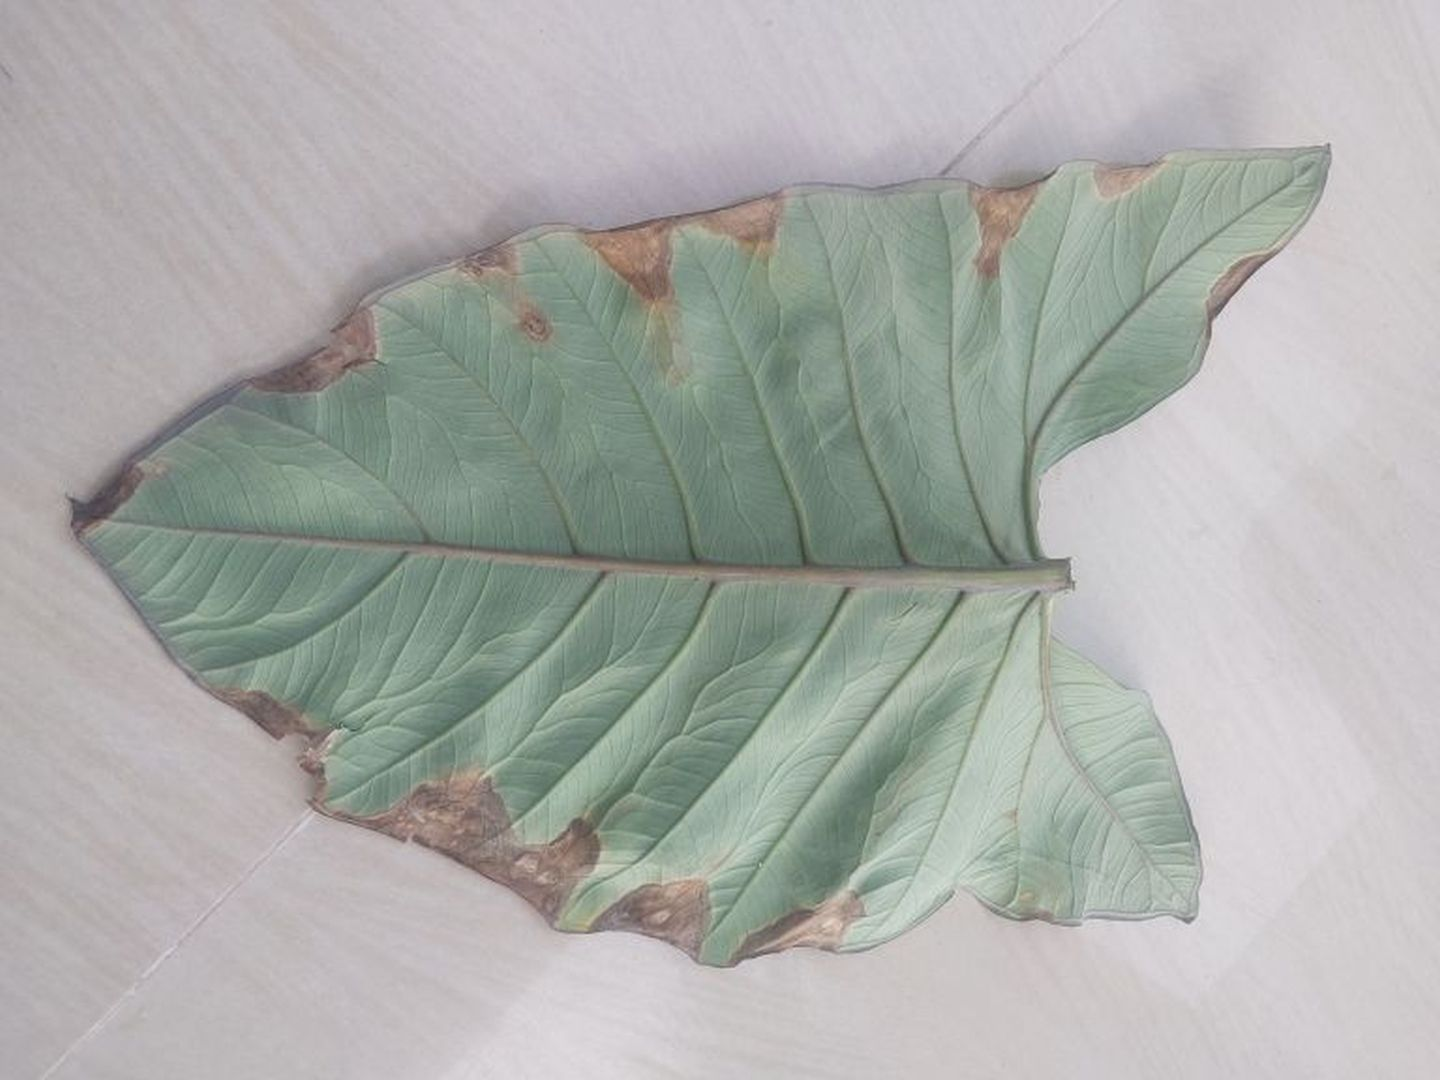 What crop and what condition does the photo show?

taro, leaf blight
